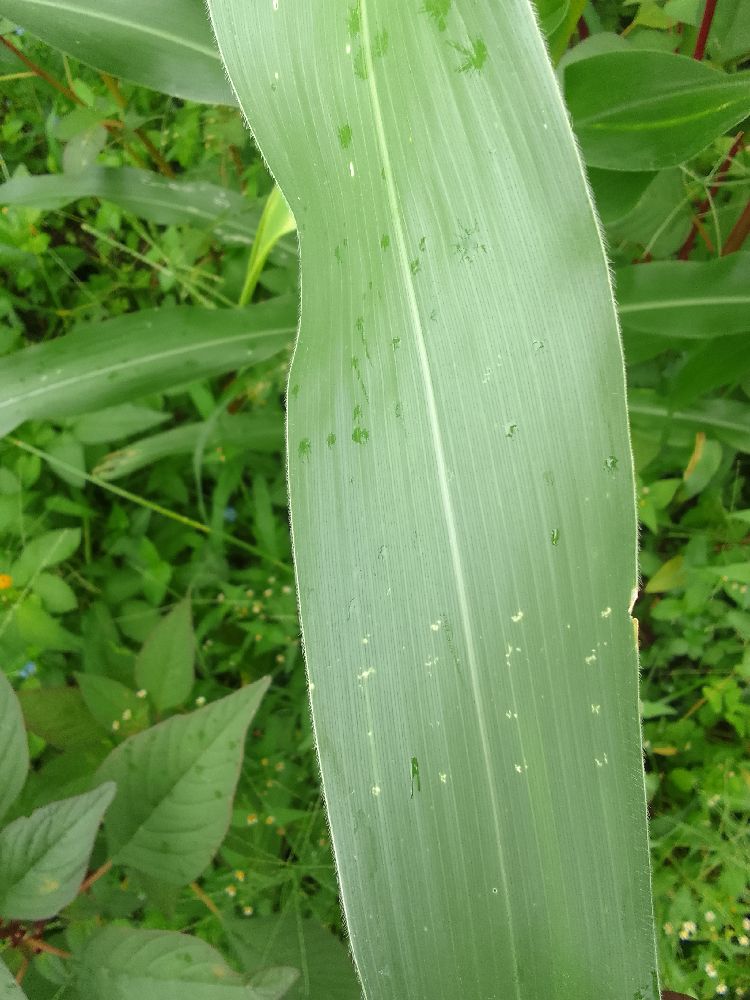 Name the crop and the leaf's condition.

maize, healthy
